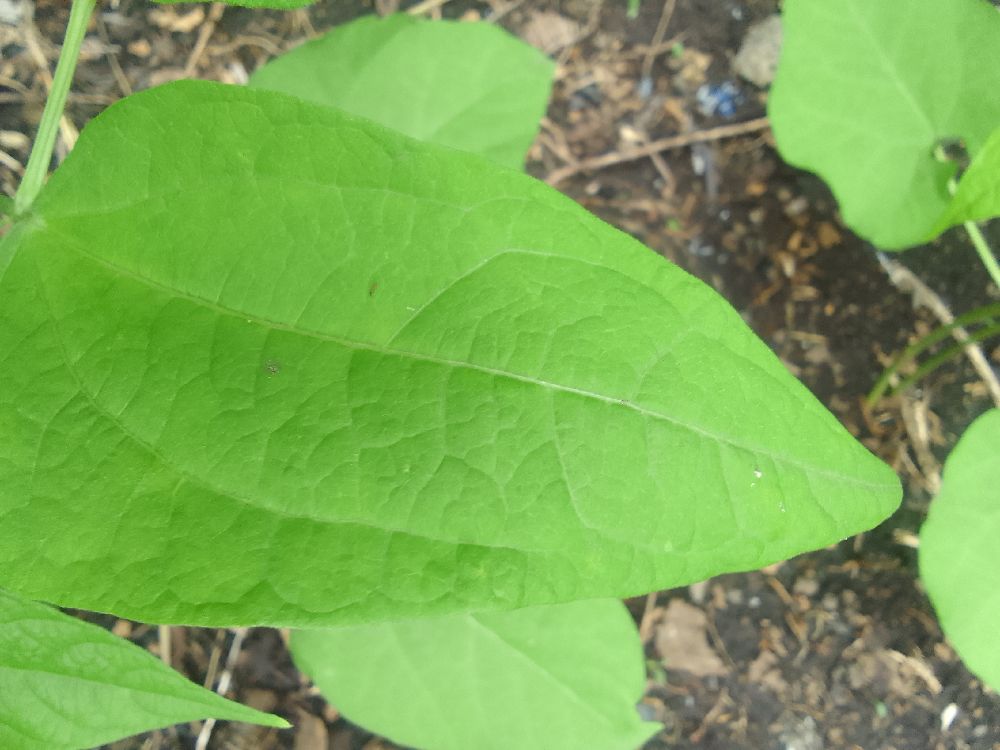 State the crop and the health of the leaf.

common bean, healthy
